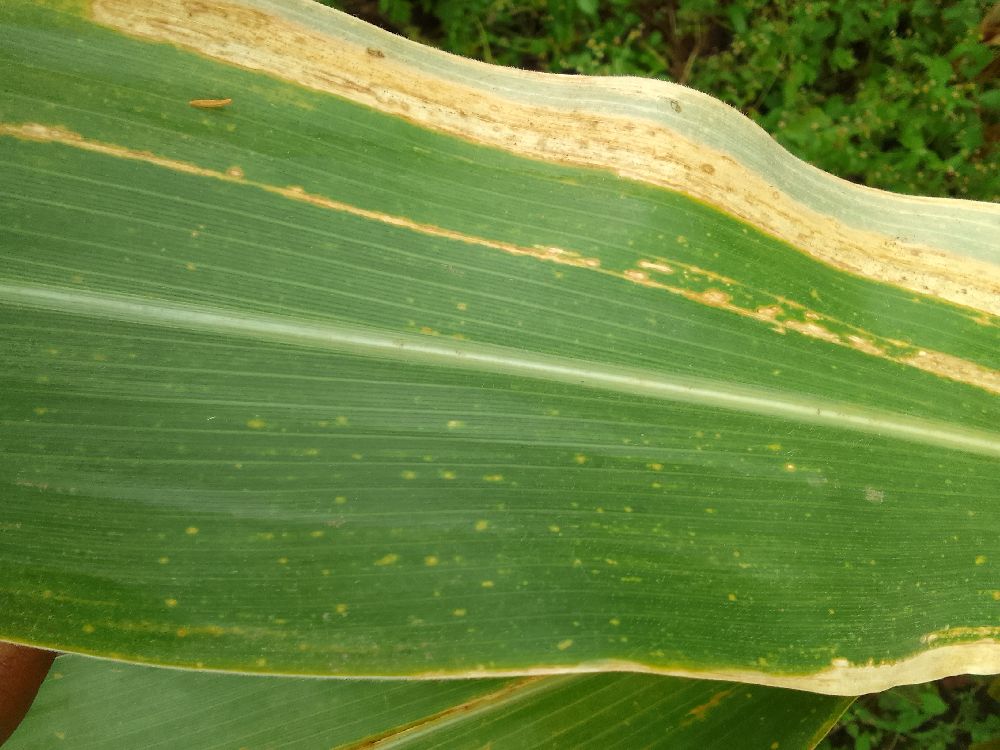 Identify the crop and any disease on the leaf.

maize, maize lethal necrosis
